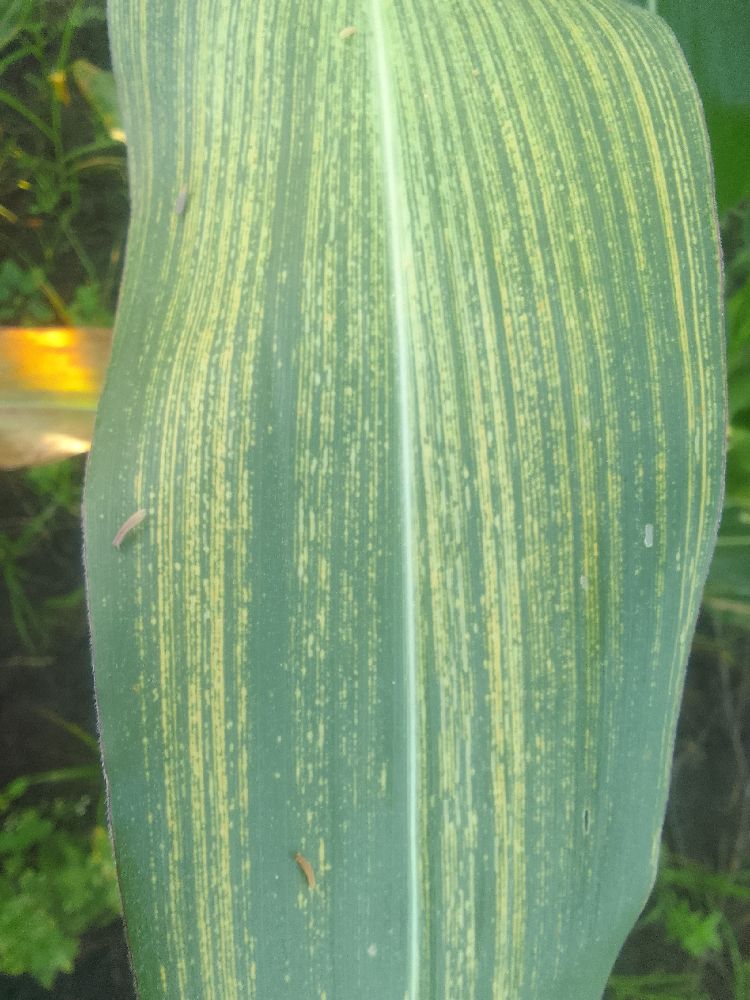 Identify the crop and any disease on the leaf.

maize, maize streak virus
